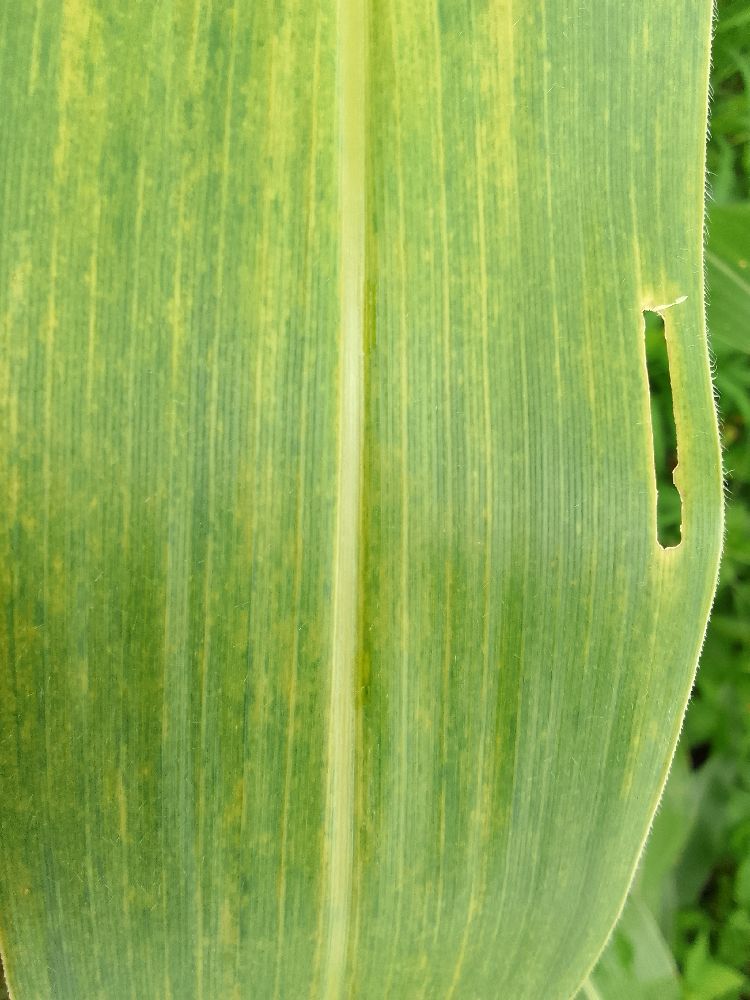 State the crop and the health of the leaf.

maize, maize lethal necrosis
